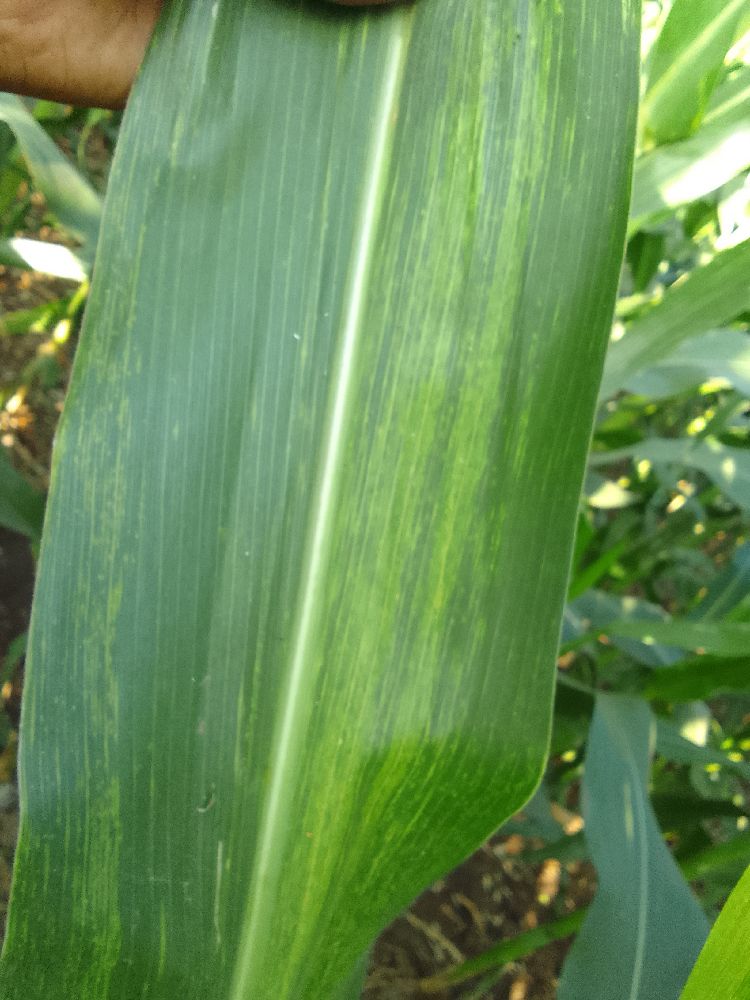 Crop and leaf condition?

maize, maize lethal necrosis
